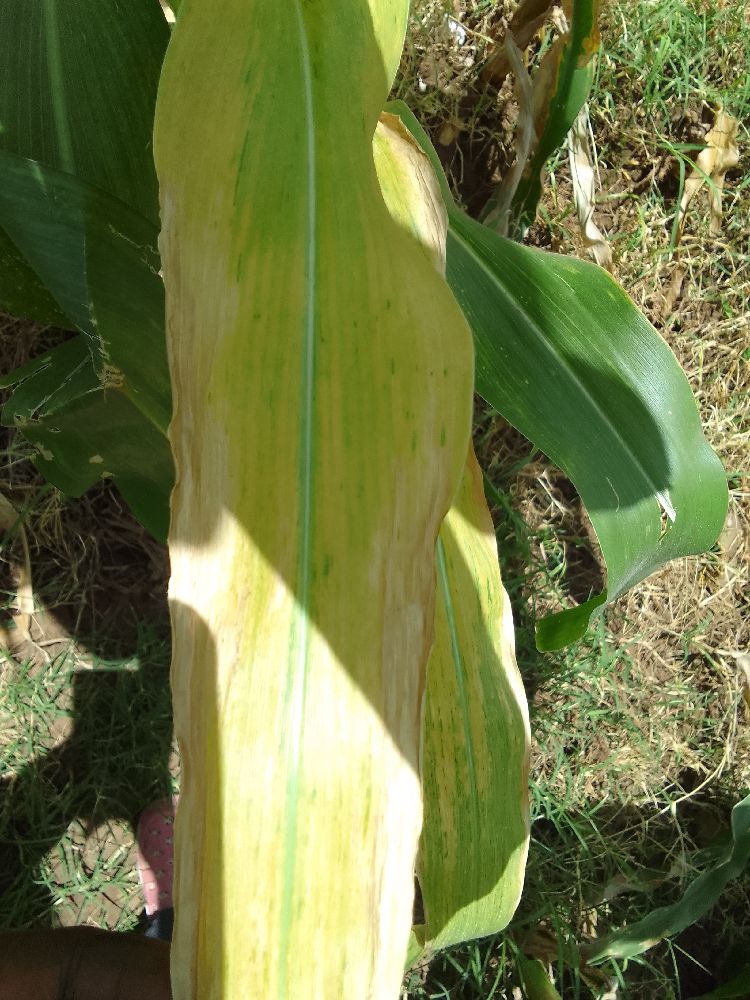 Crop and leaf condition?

maize, maize lethal necrosis
